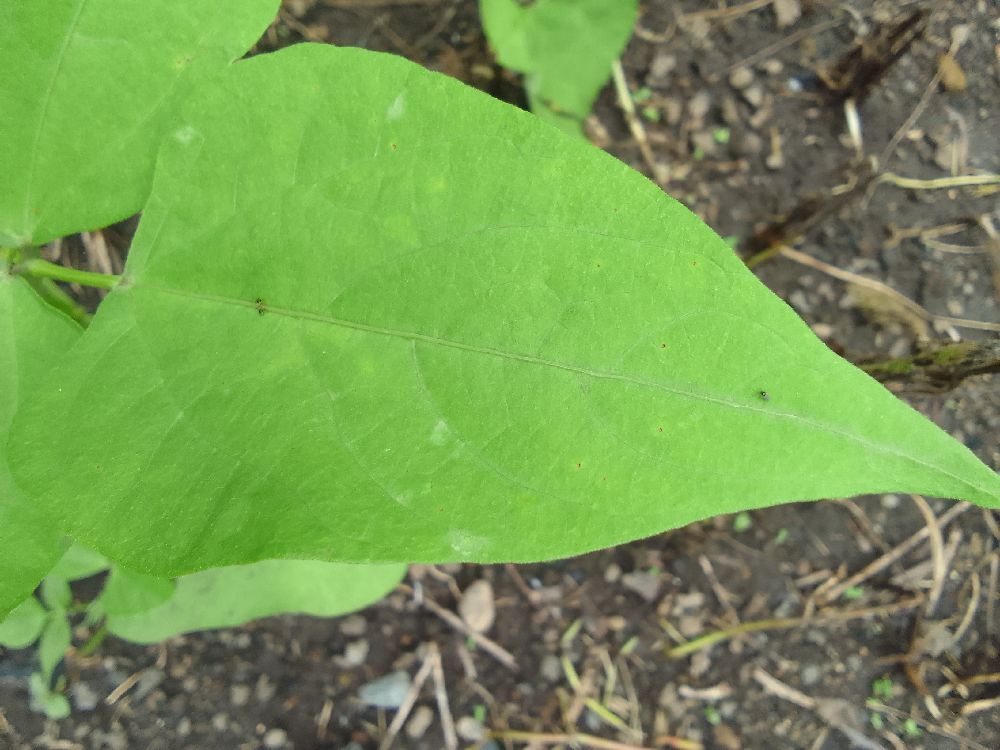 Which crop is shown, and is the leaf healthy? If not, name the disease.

common bean, healthy
